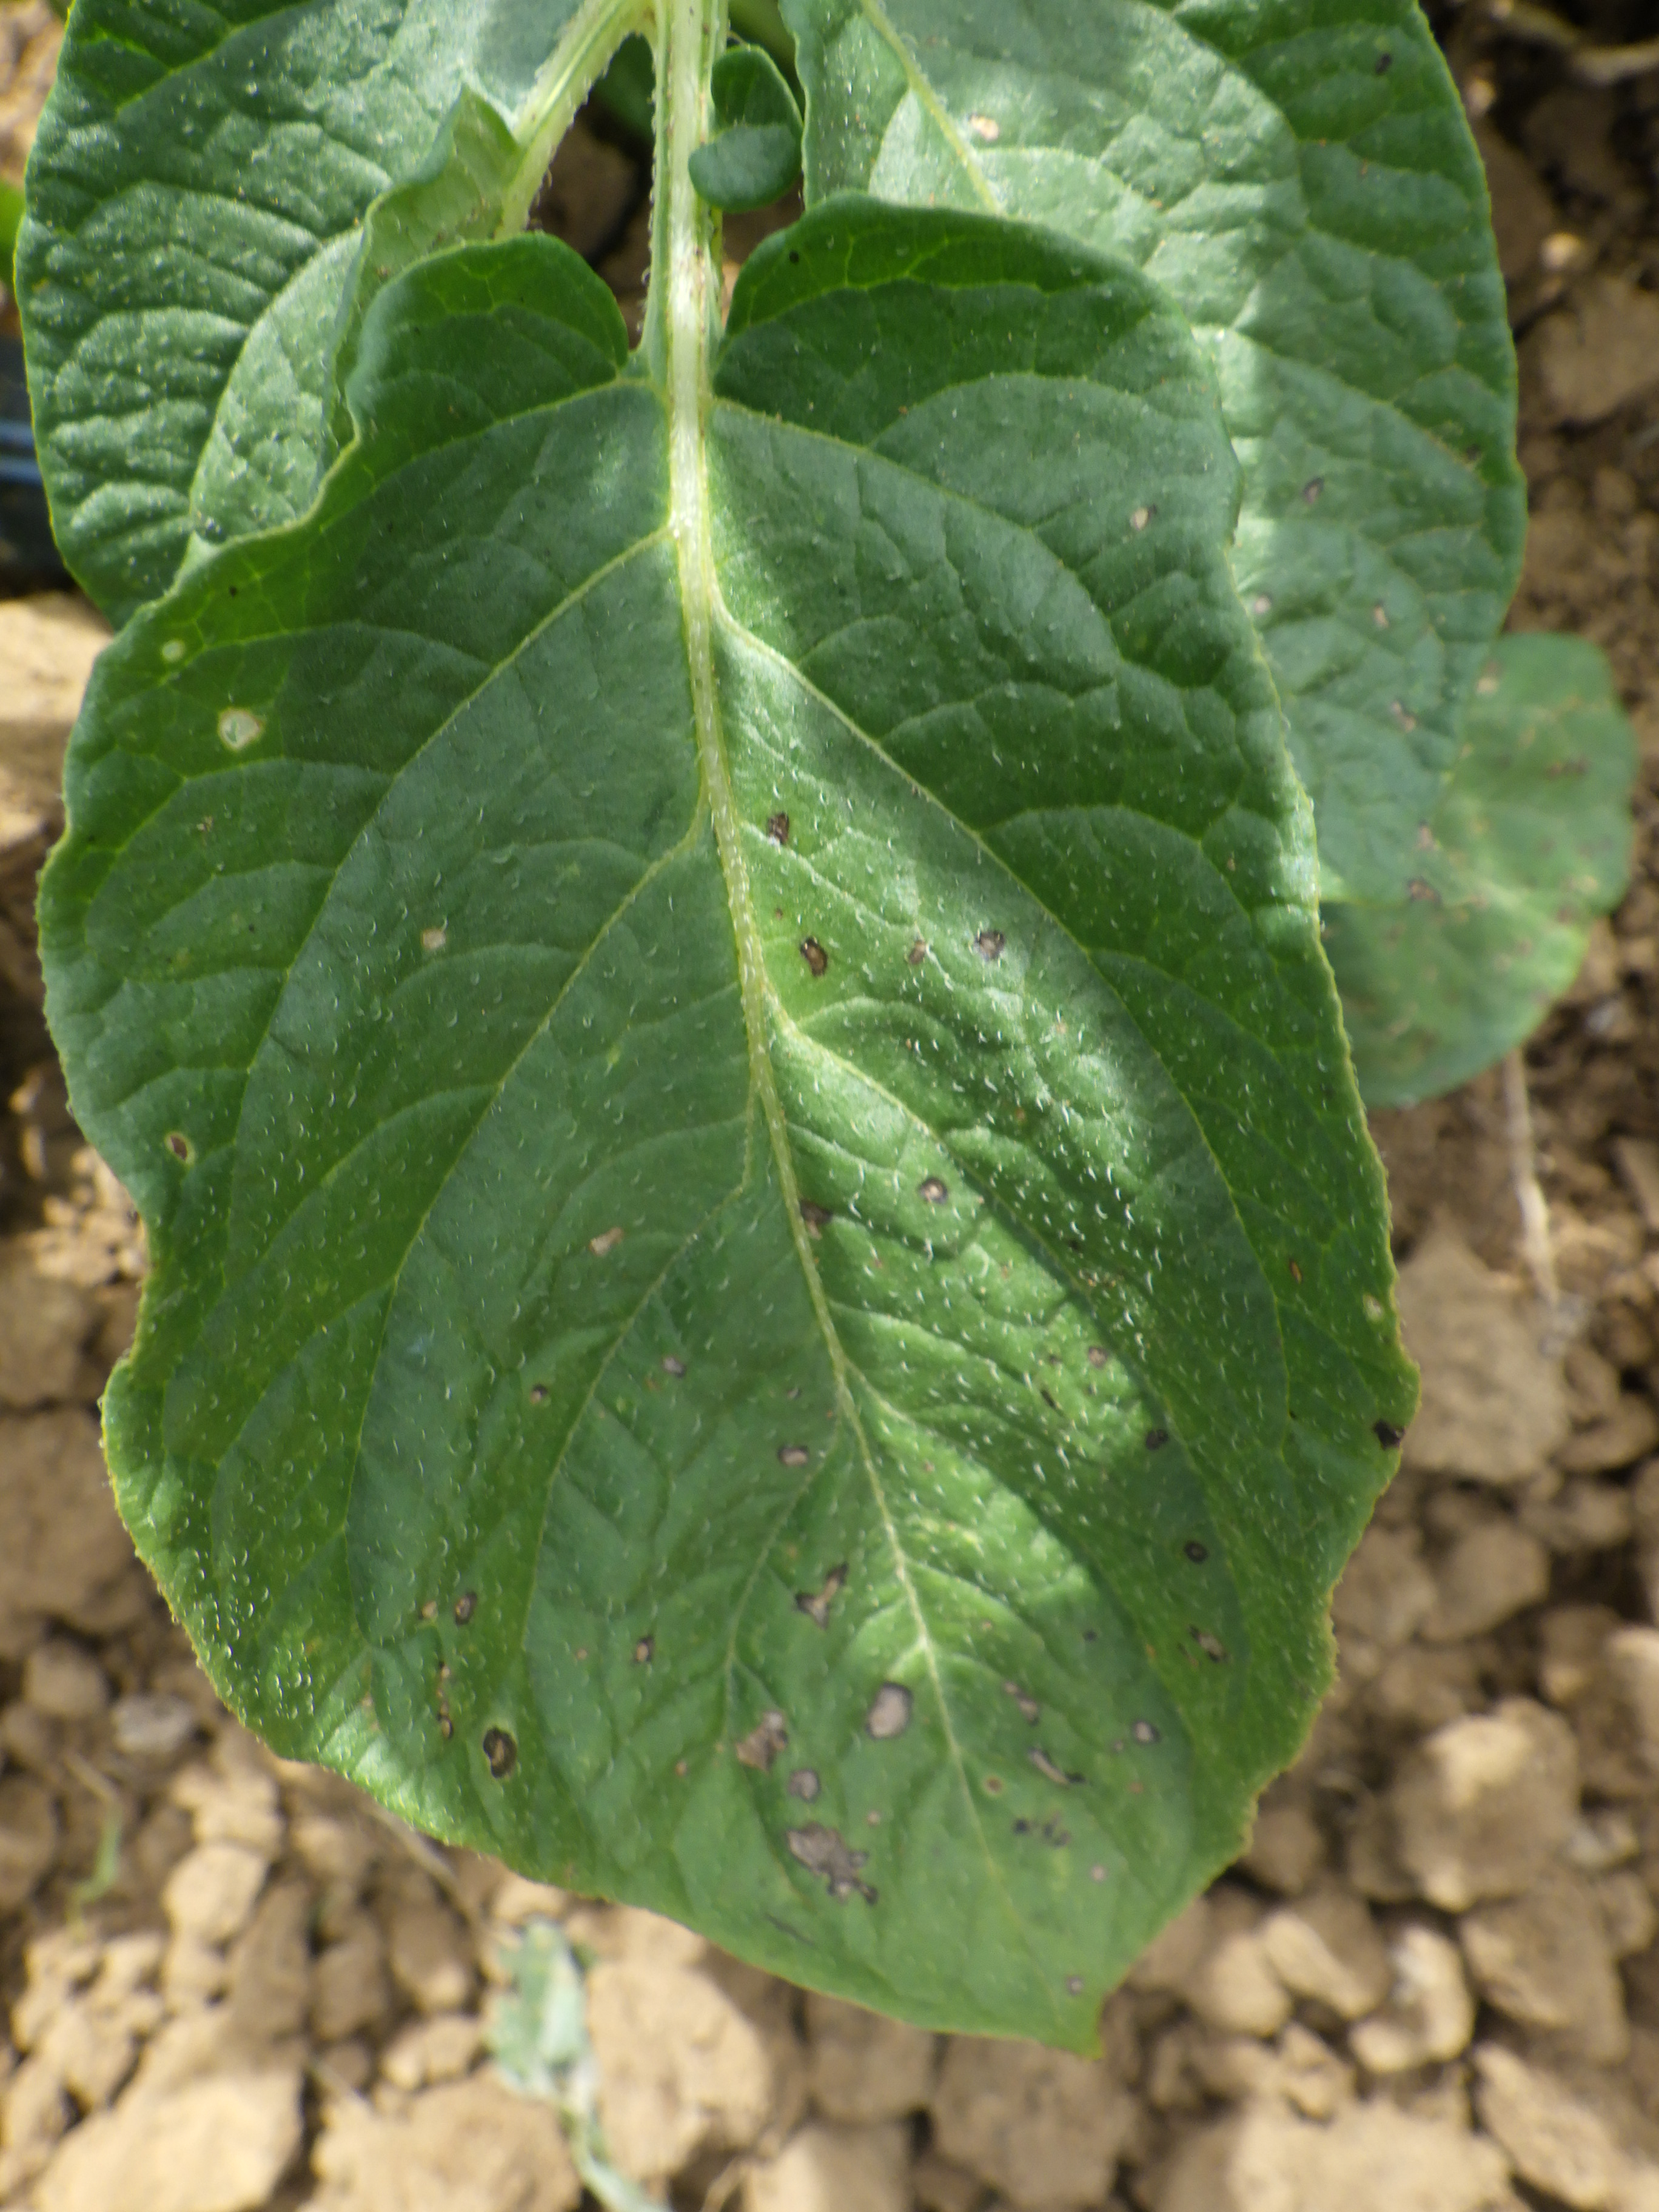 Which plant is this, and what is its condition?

potato, early blight
